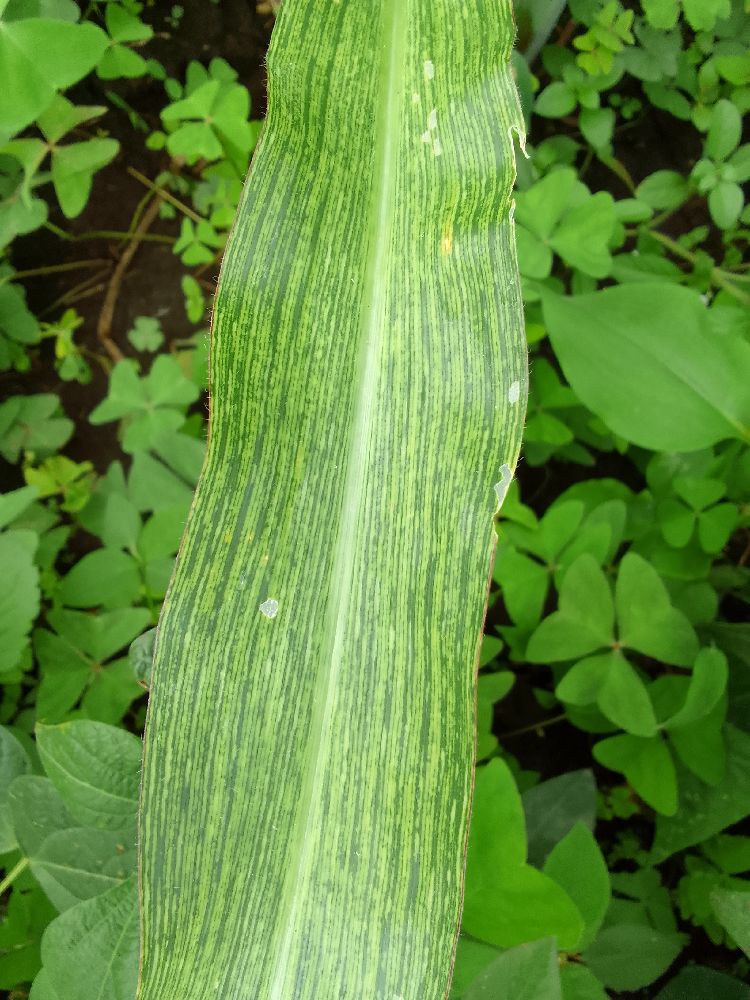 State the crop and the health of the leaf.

maize, maize streak virus
